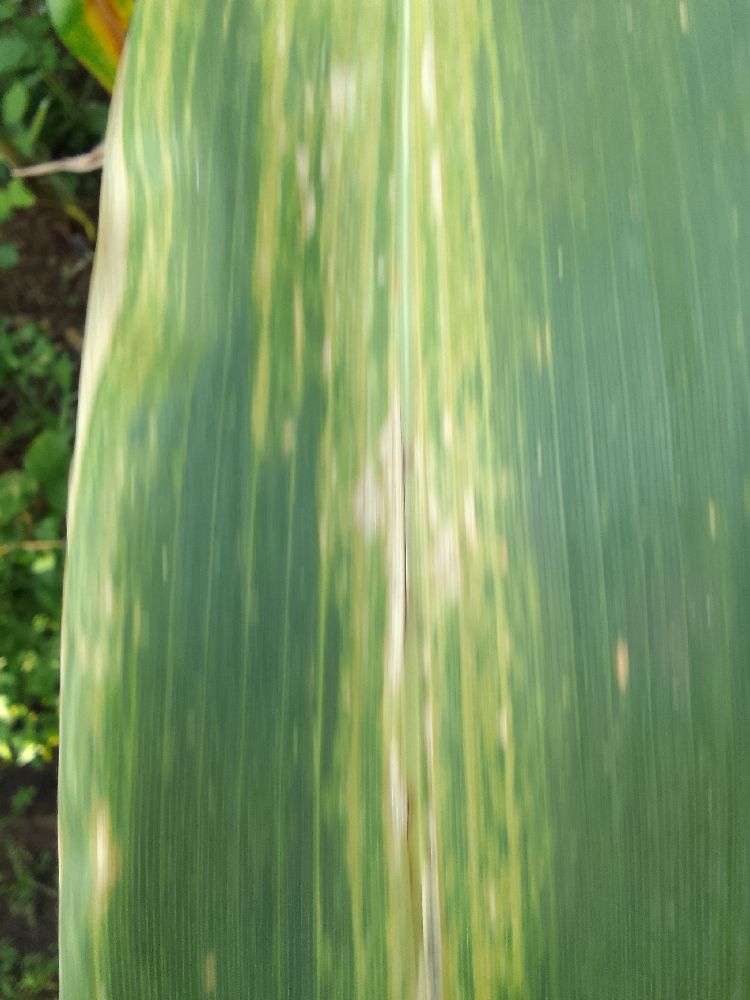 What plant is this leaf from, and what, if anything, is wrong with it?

maize, maize lethal necrosis
